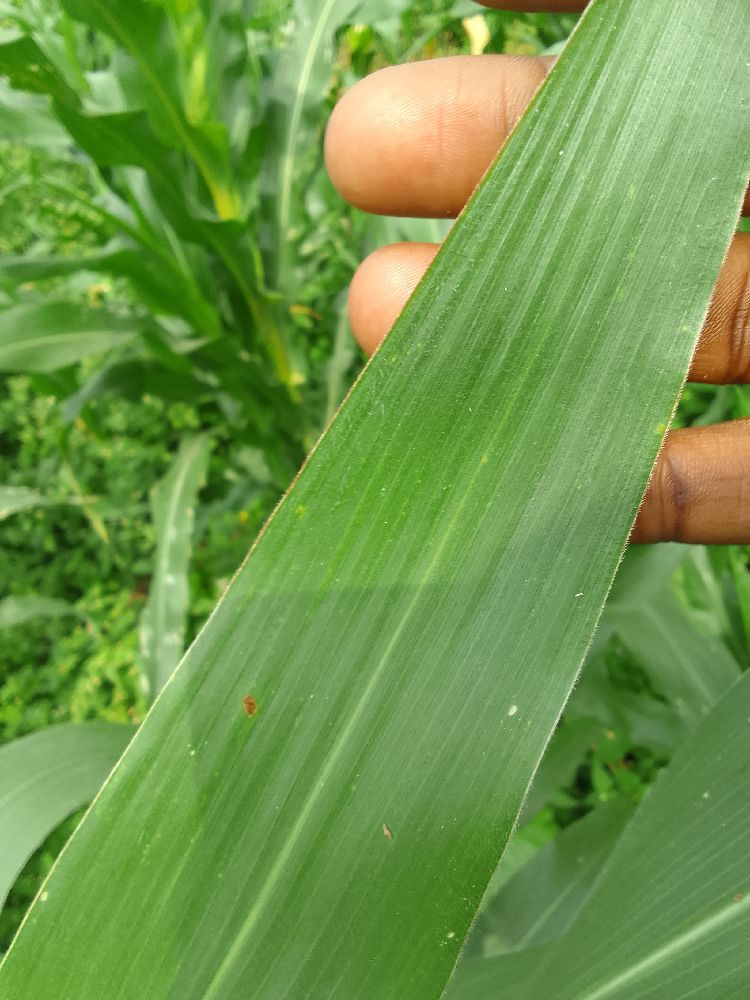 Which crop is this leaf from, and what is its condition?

maize, healthy
